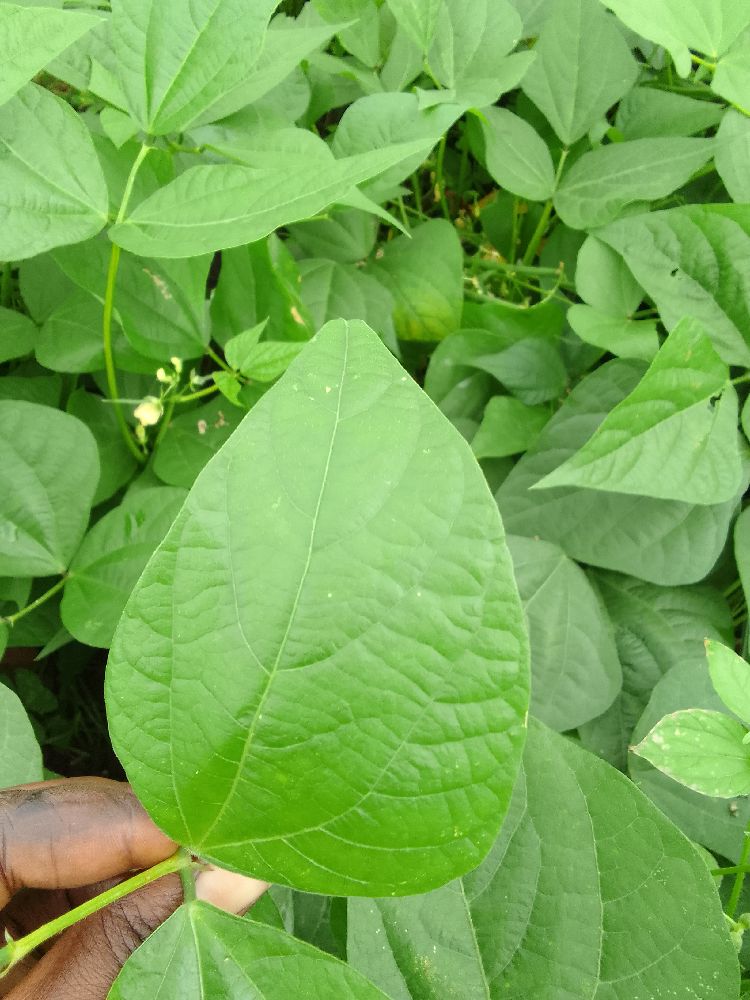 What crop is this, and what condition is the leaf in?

common bean, healthy
